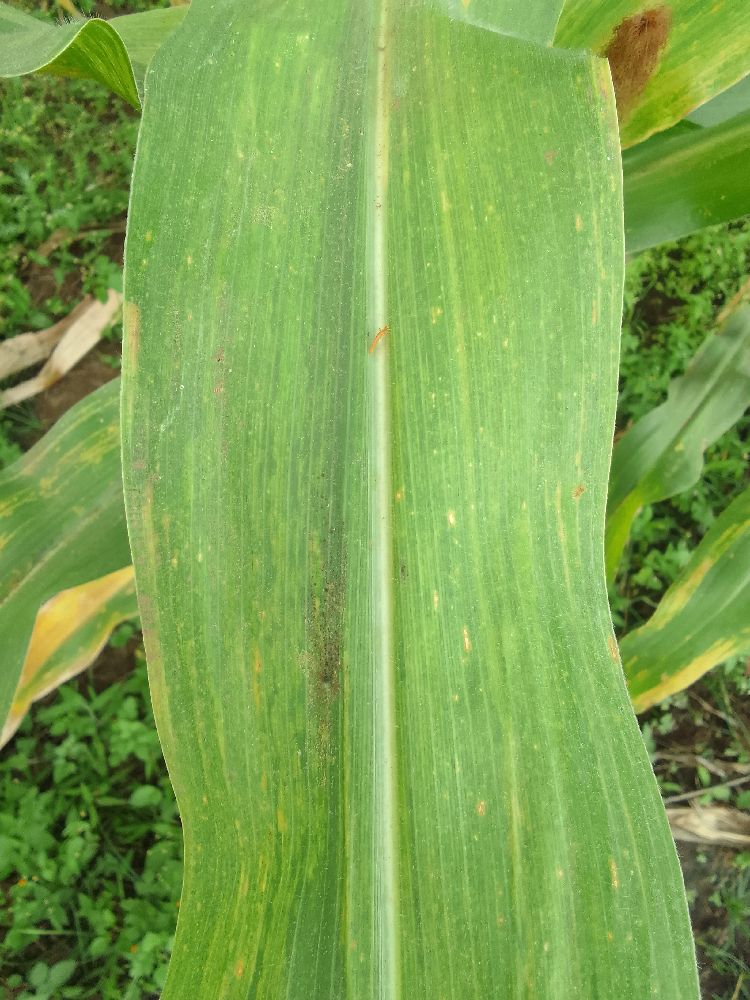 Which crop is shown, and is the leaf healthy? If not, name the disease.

maize, maize lethal necrosis
